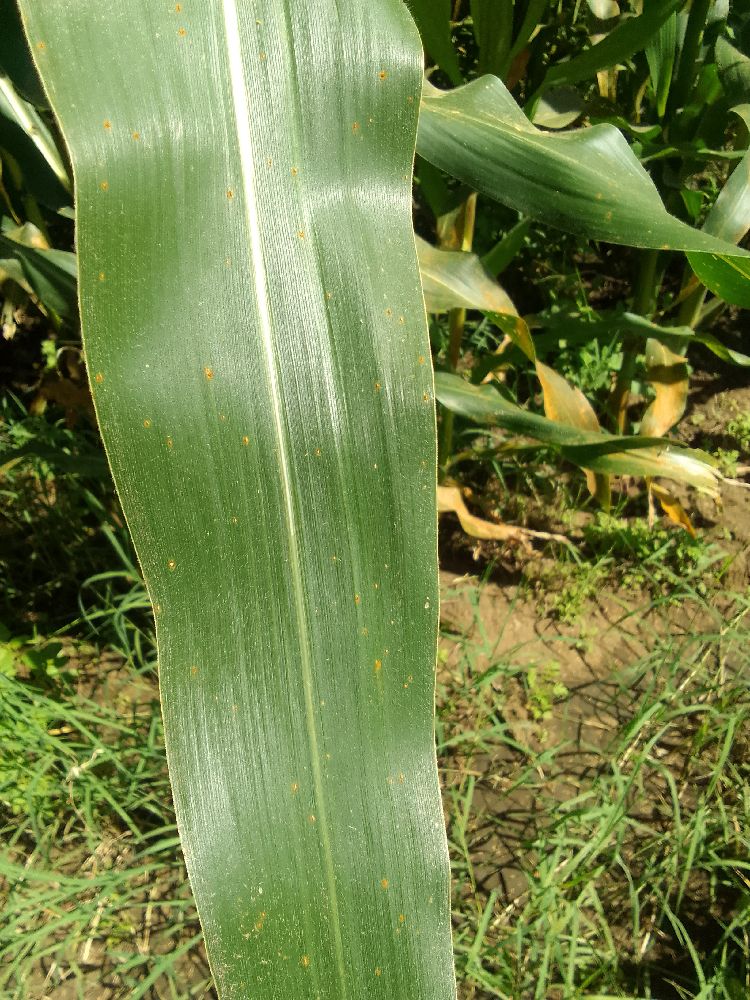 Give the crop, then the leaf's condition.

maize, healthy
